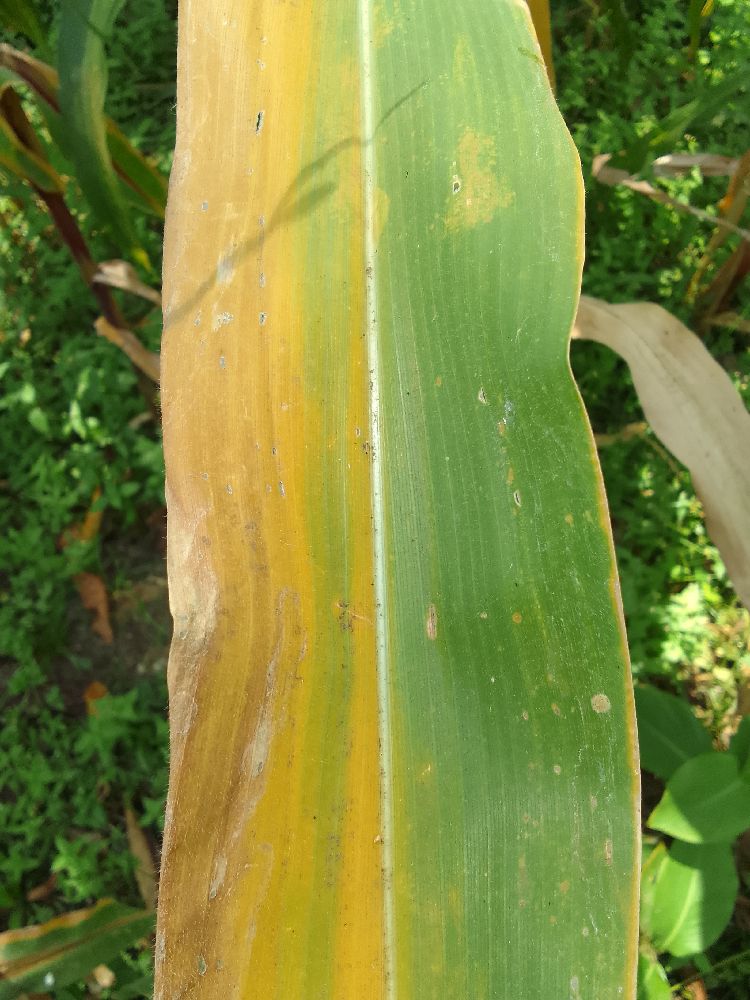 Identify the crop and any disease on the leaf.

maize, maize lethal necrosis
